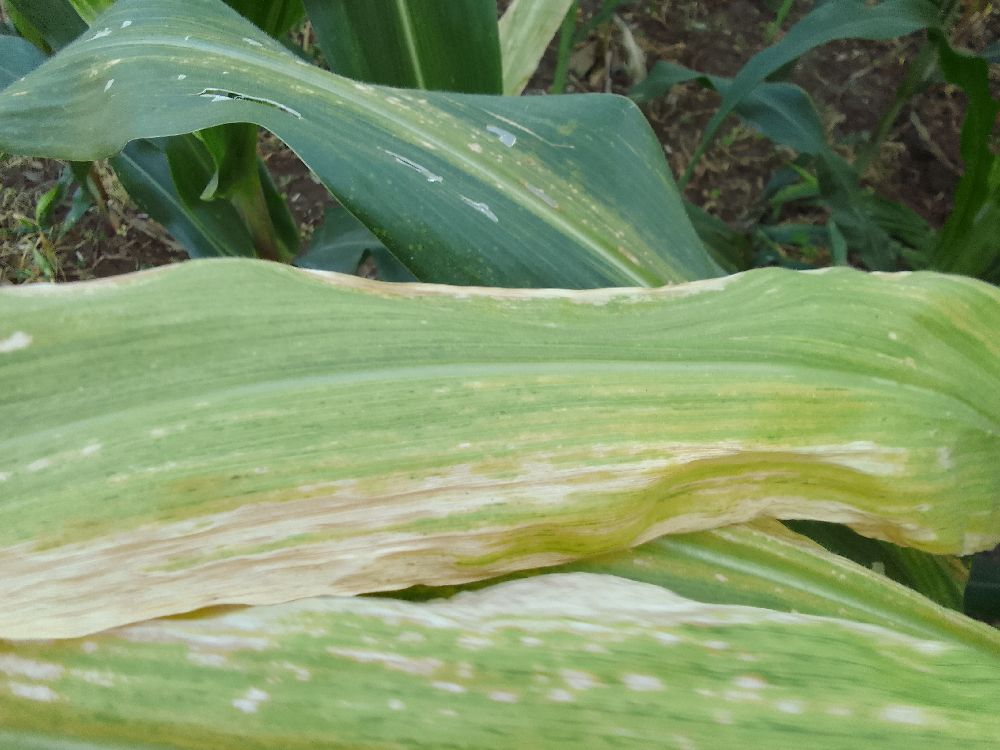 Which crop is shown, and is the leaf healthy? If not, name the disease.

maize, maize lethal necrosis
